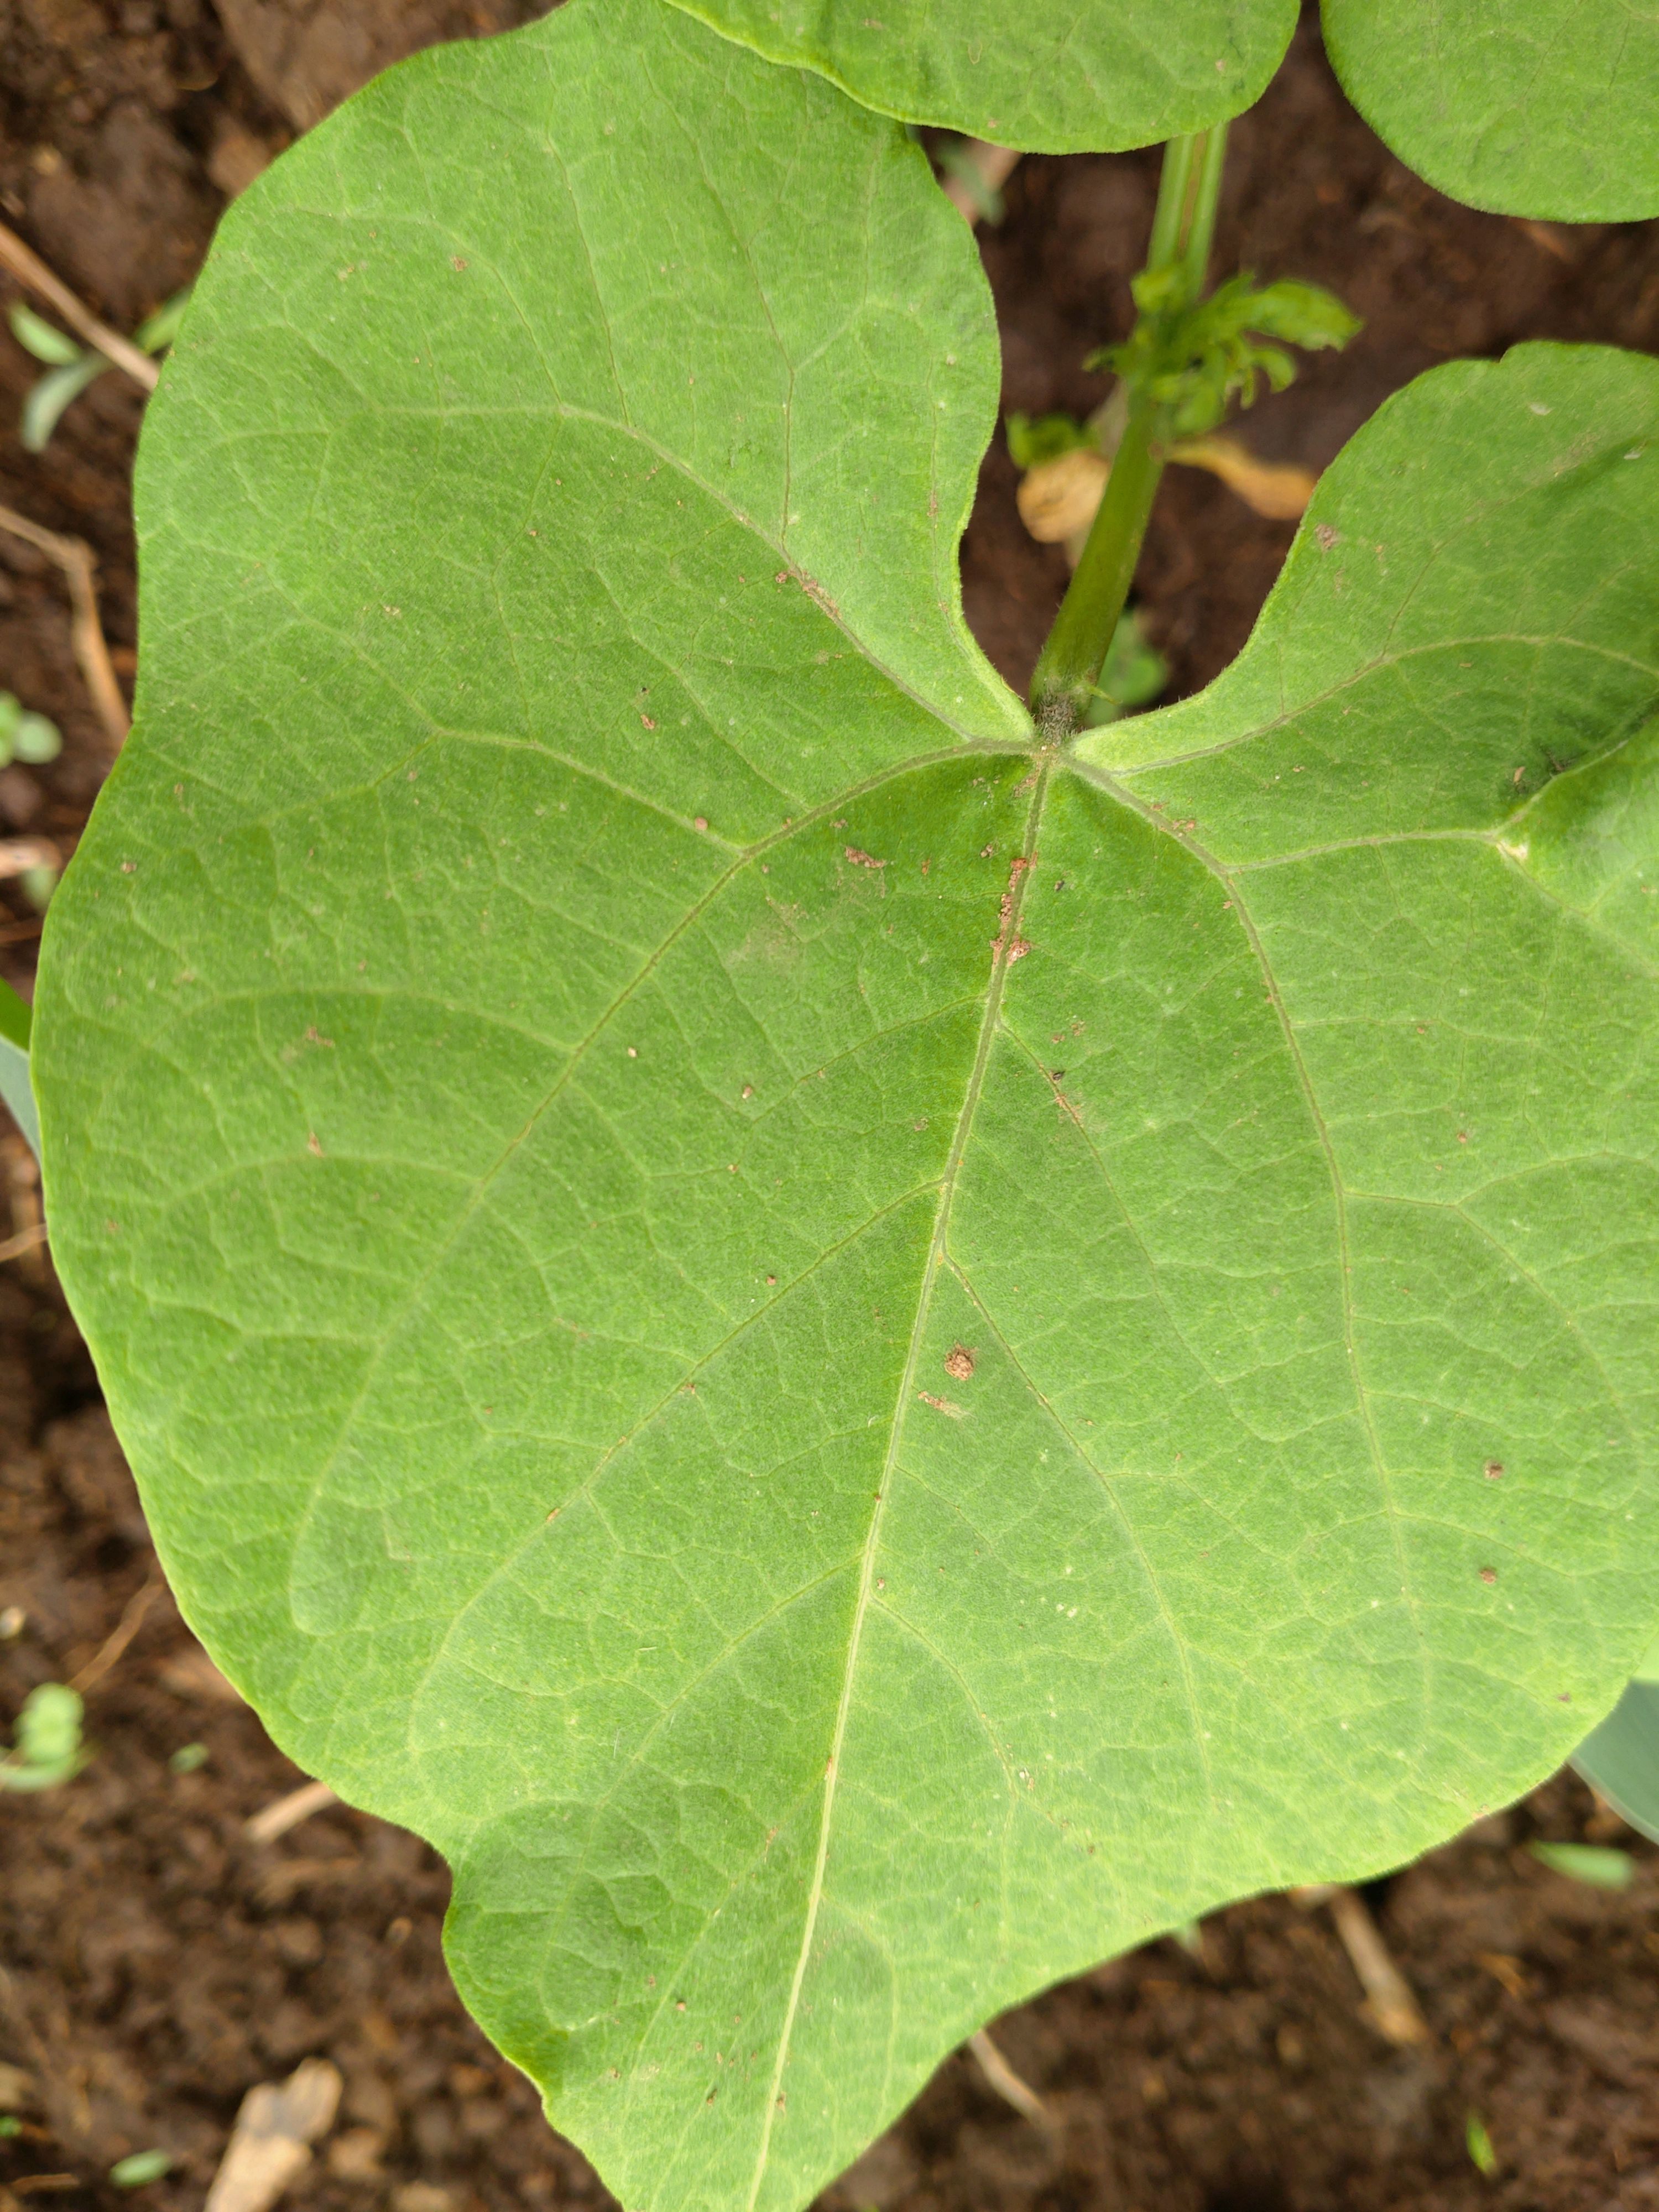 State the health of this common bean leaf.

healthy
